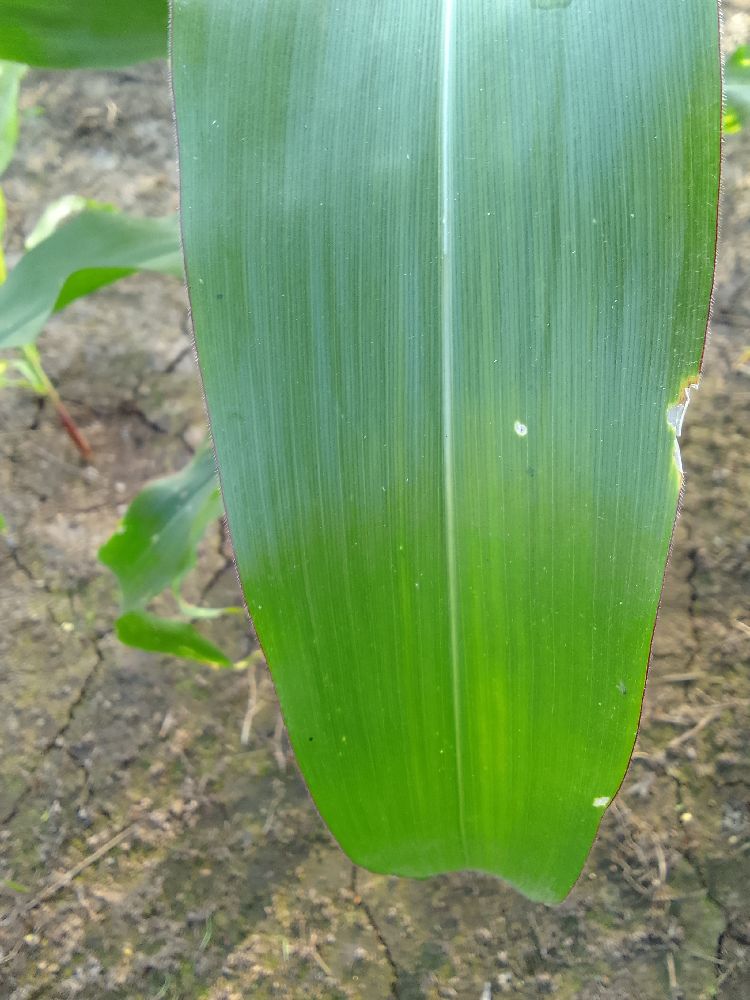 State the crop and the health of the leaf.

maize, healthy
